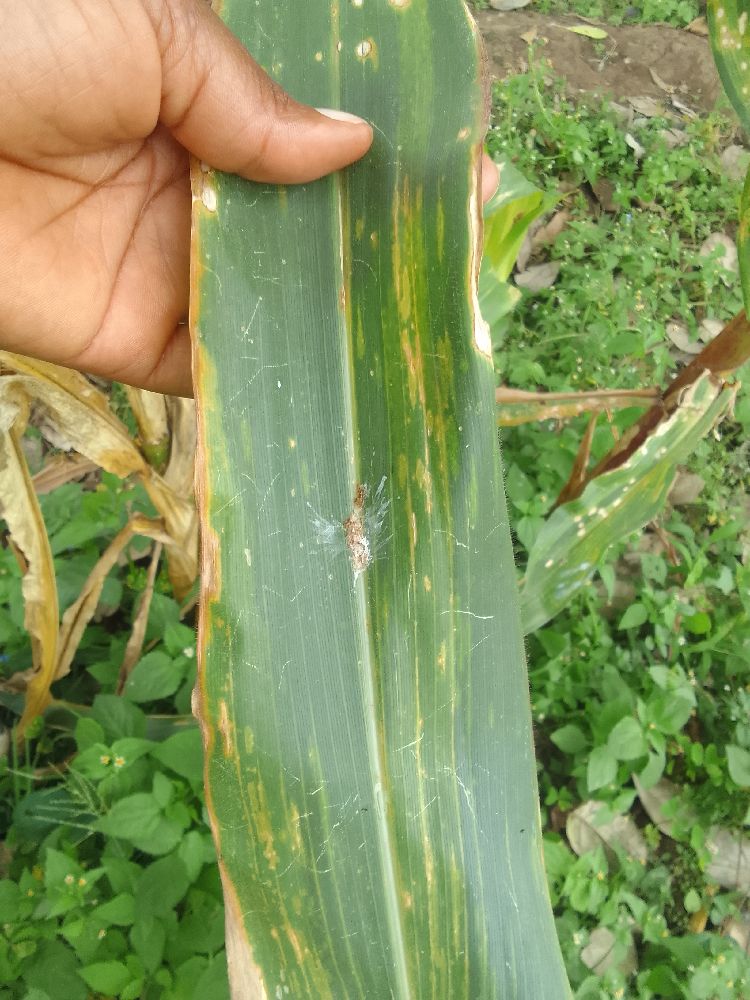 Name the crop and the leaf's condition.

maize, maize lethal necrosis
